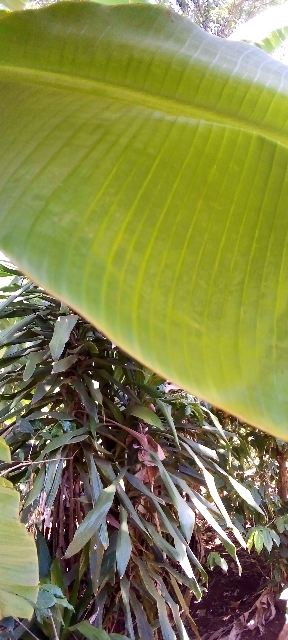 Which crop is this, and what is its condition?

banana, healthy
